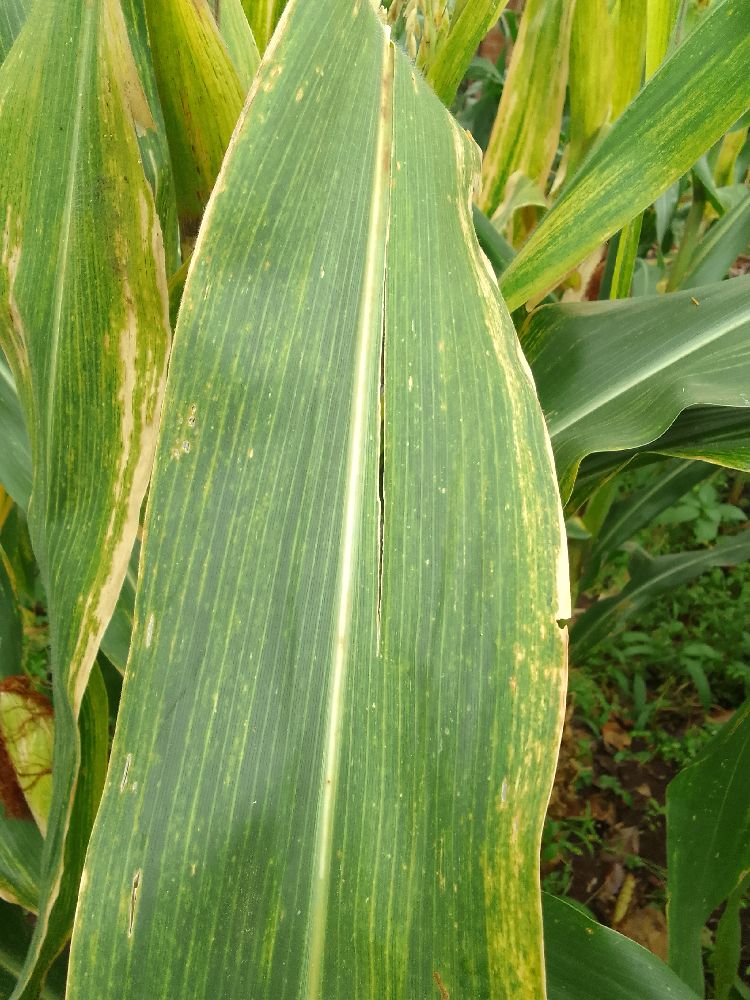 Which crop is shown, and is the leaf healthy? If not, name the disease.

maize, maize lethal necrosis
